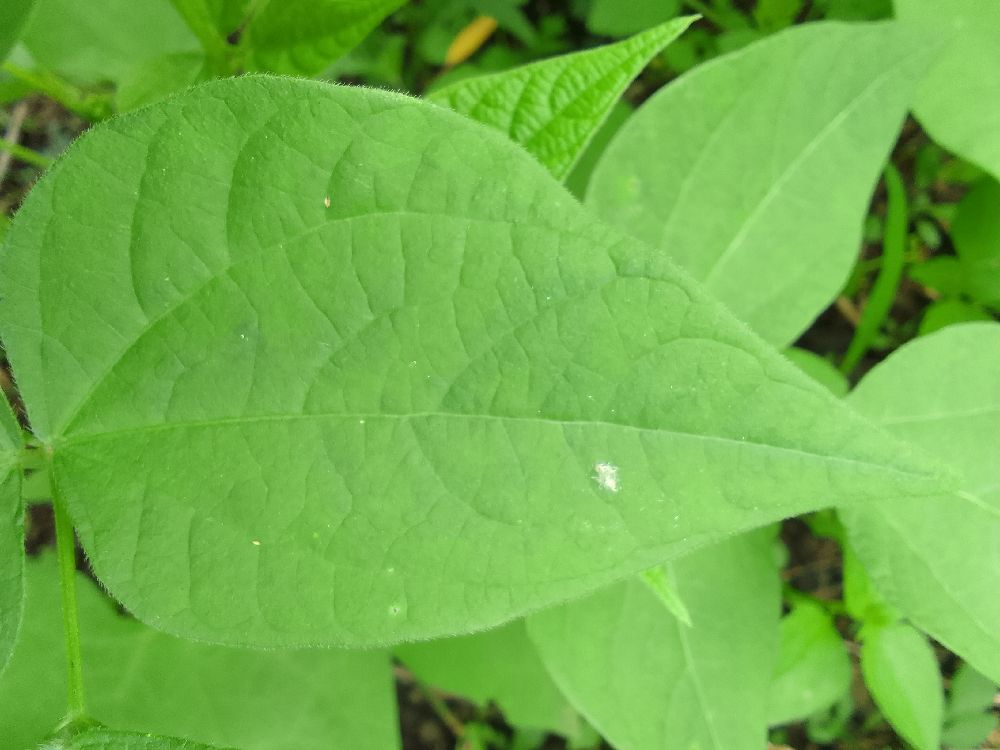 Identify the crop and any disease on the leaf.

common bean, healthy
